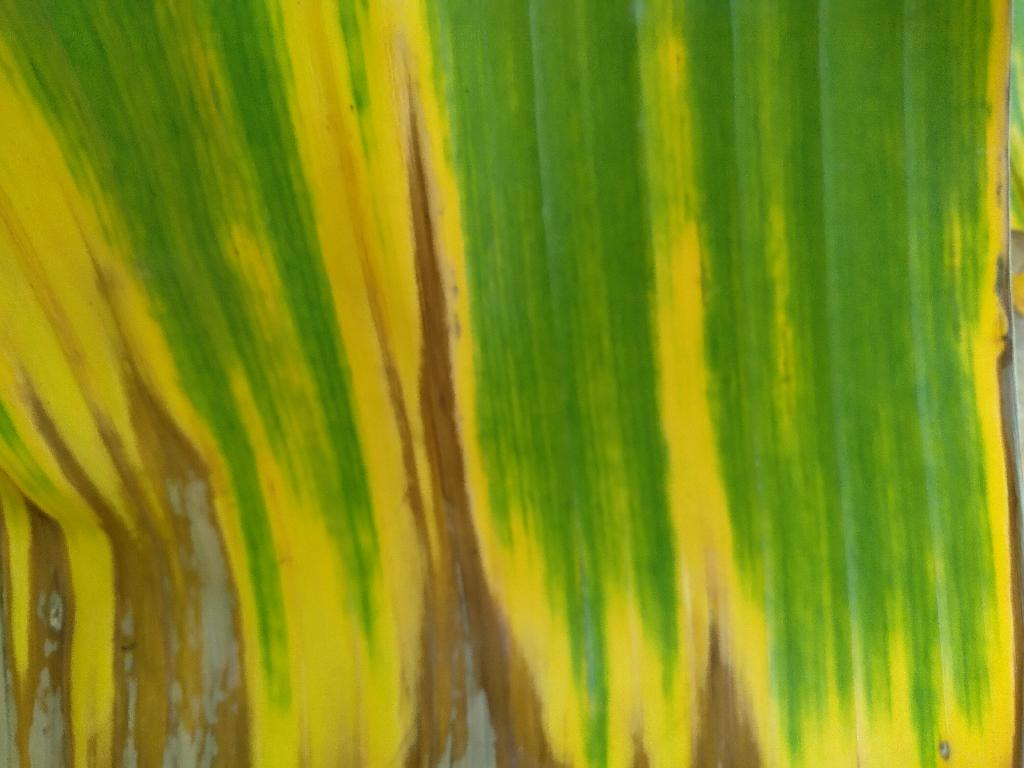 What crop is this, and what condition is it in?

banana, fusarium wilt race 1
